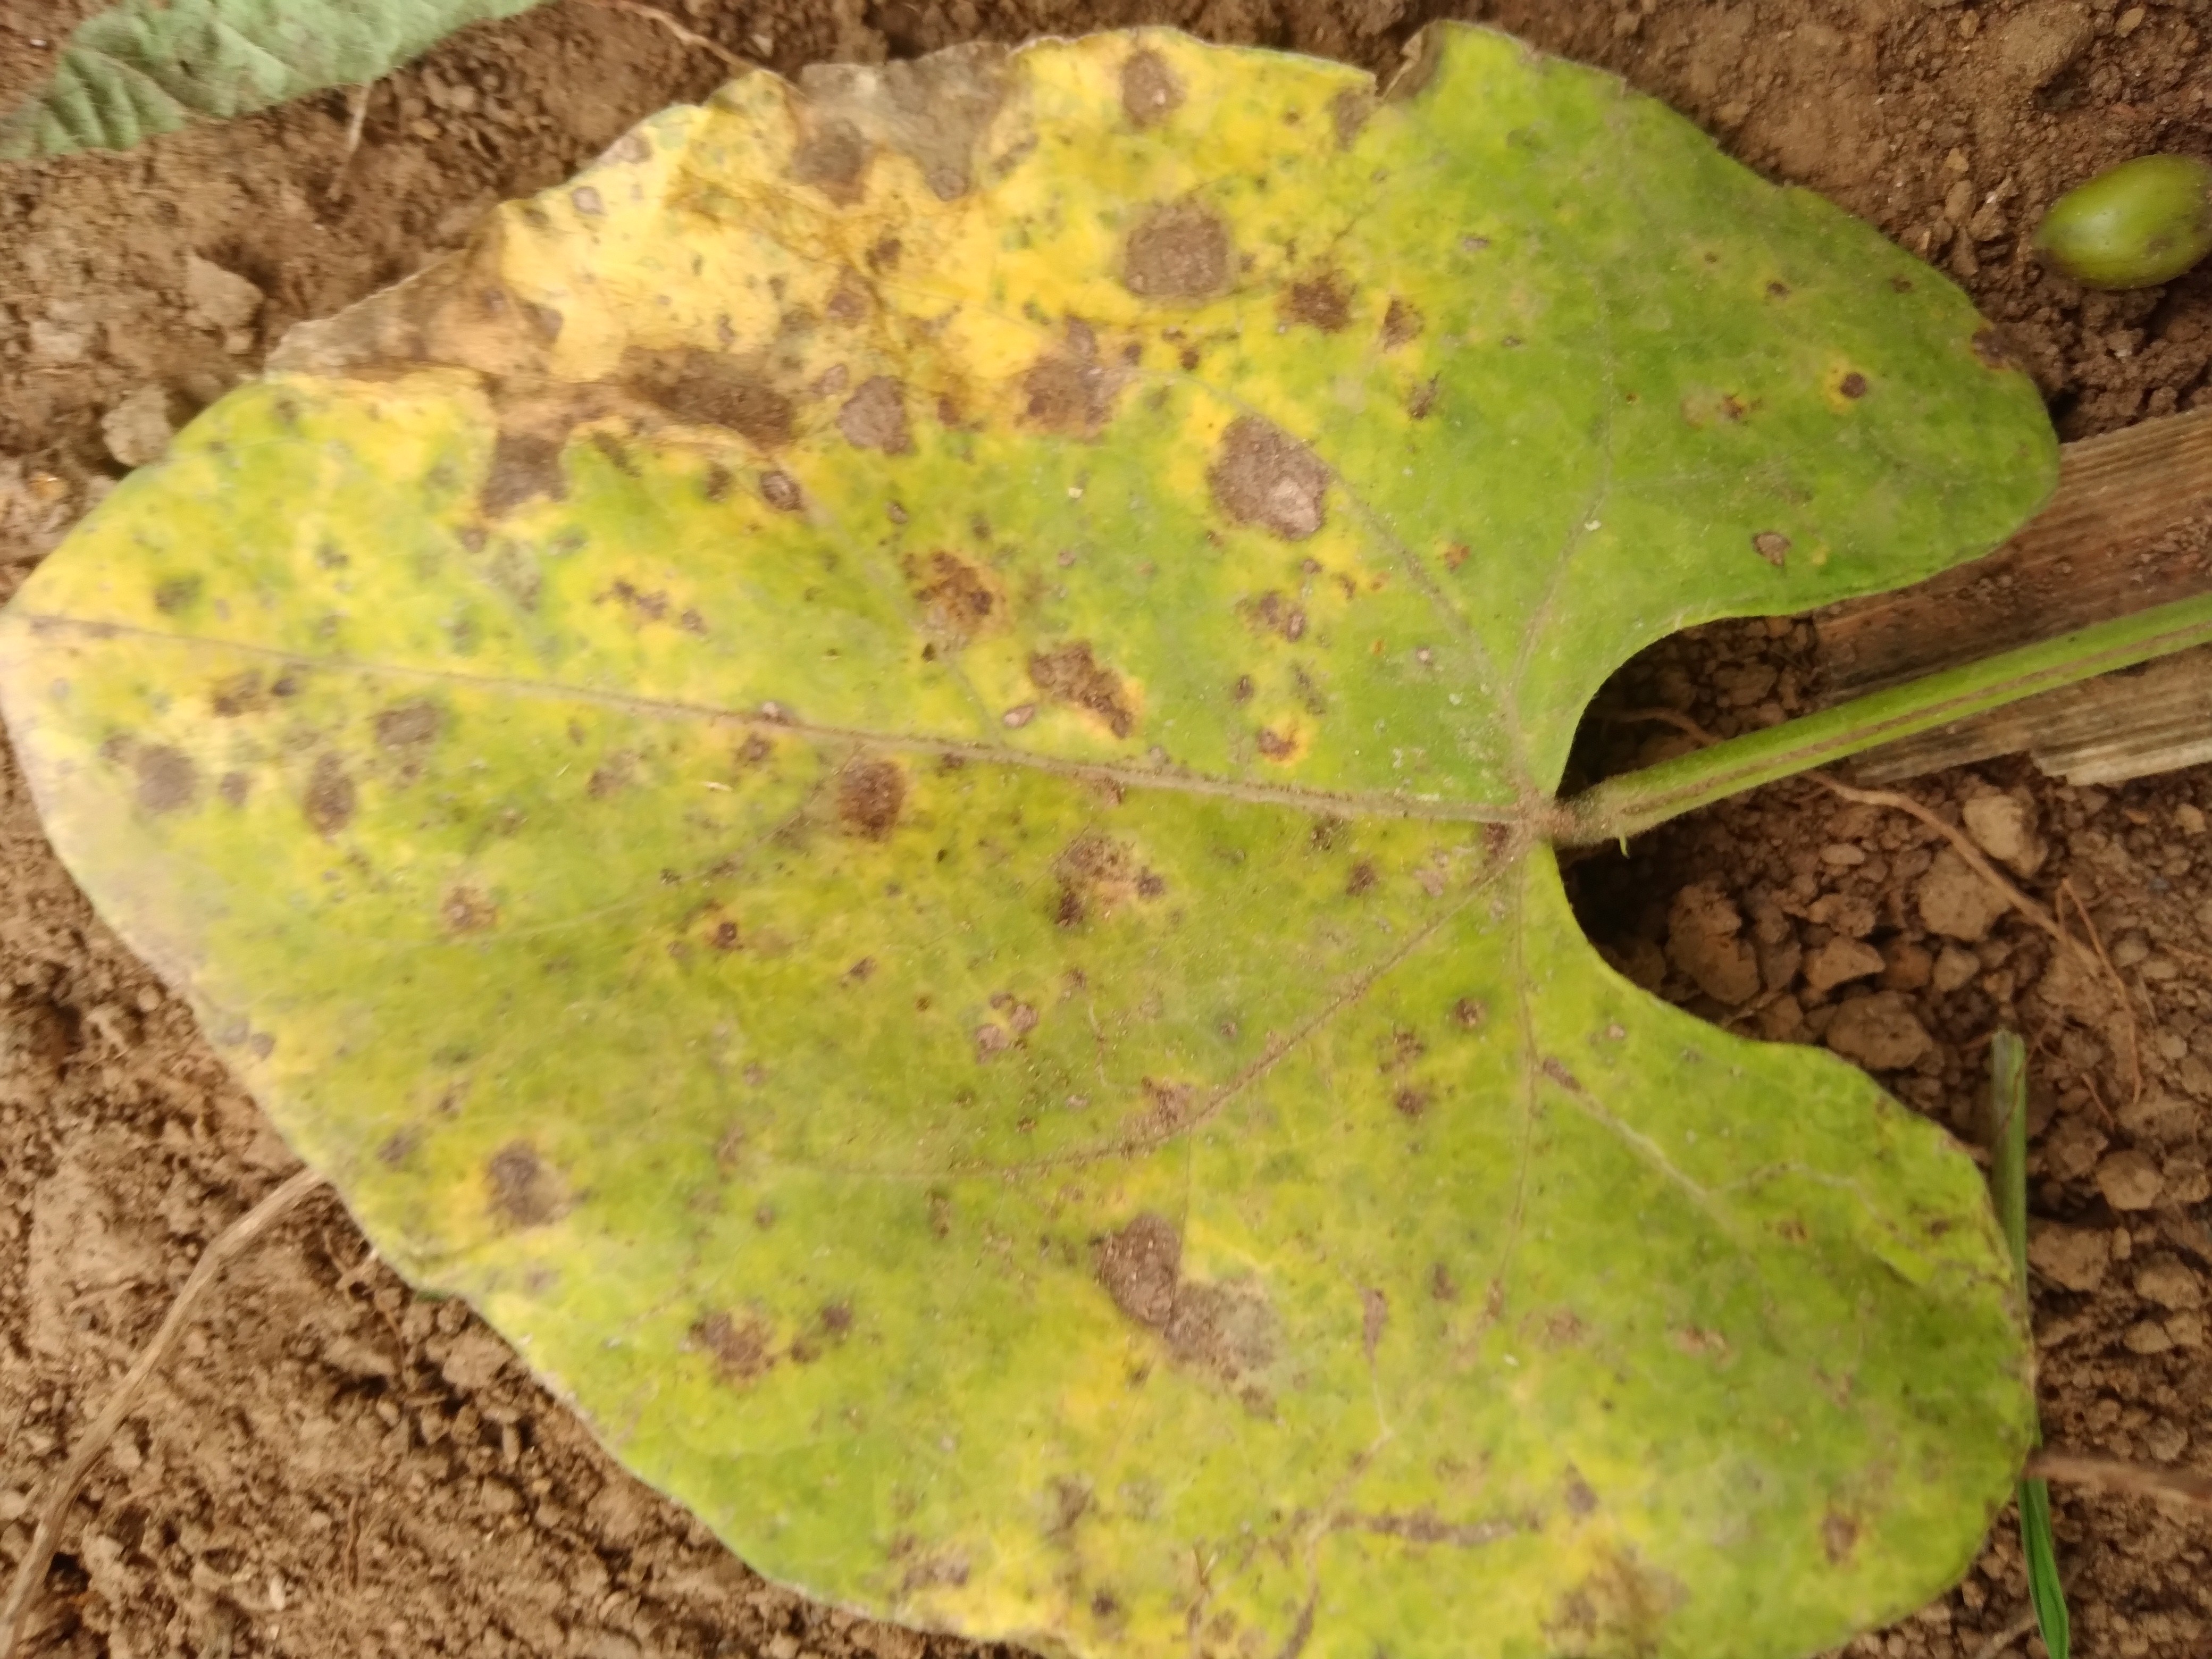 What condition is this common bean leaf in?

rust
